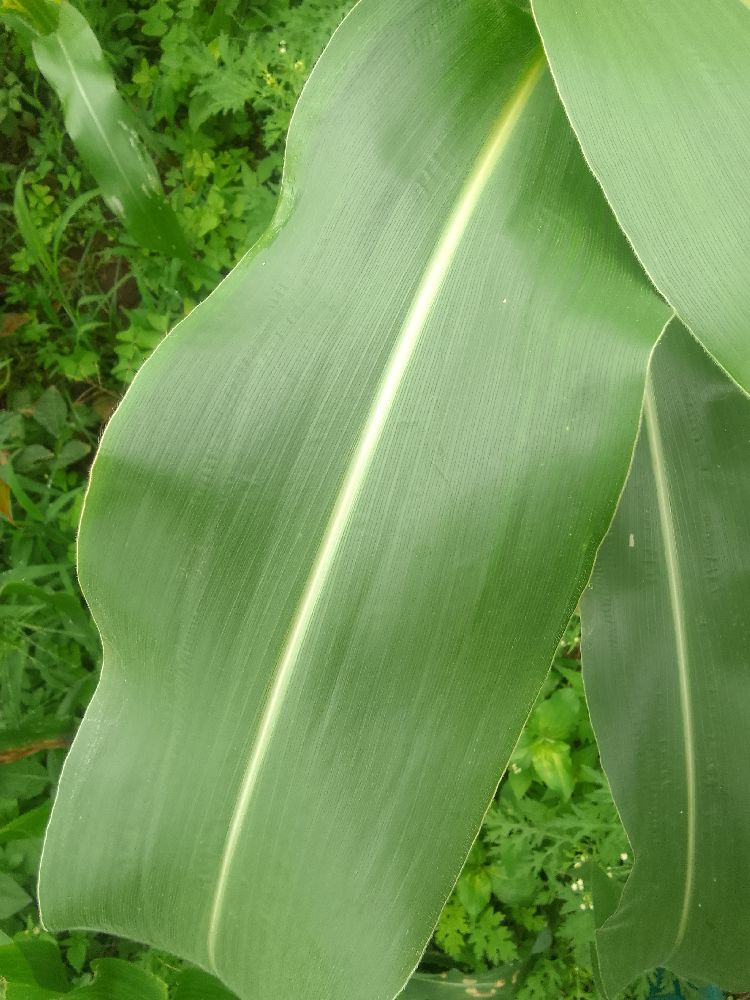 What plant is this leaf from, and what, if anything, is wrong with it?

maize, healthy
